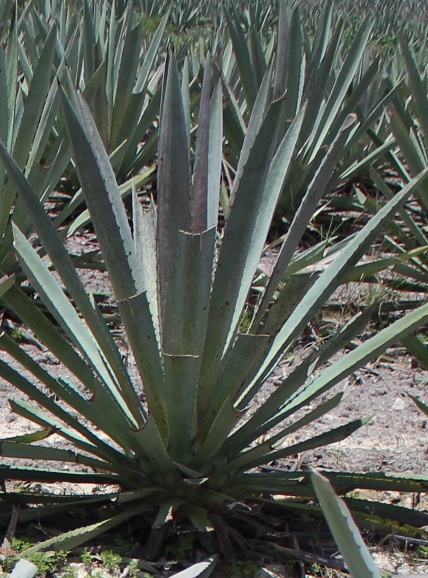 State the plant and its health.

agave, spotted
